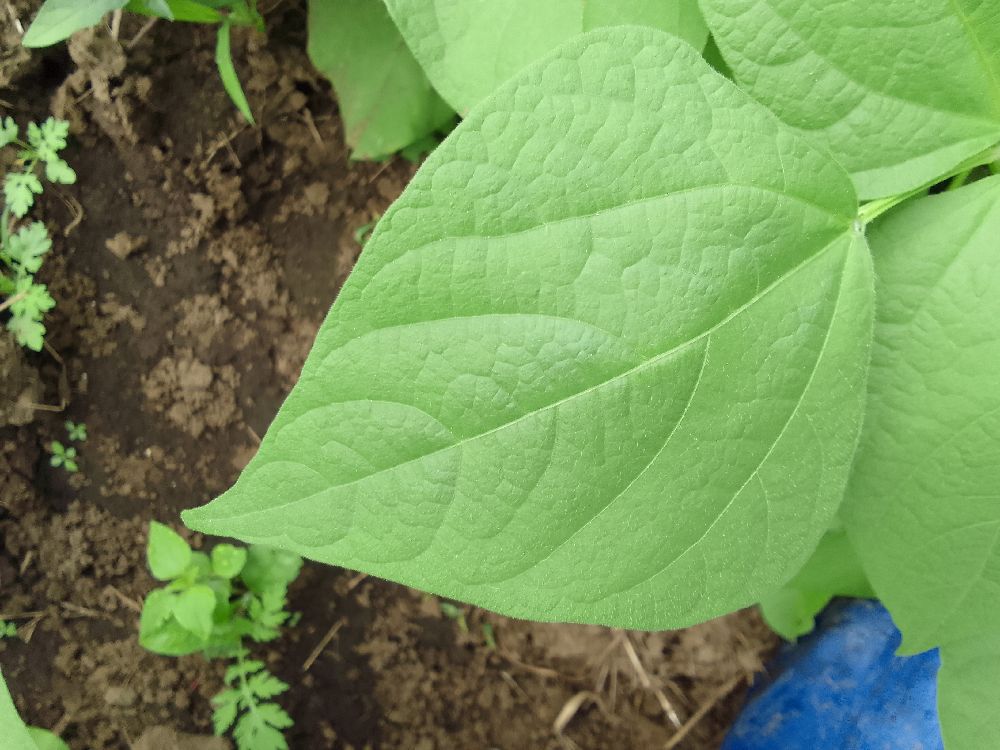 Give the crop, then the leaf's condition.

common bean, healthy
